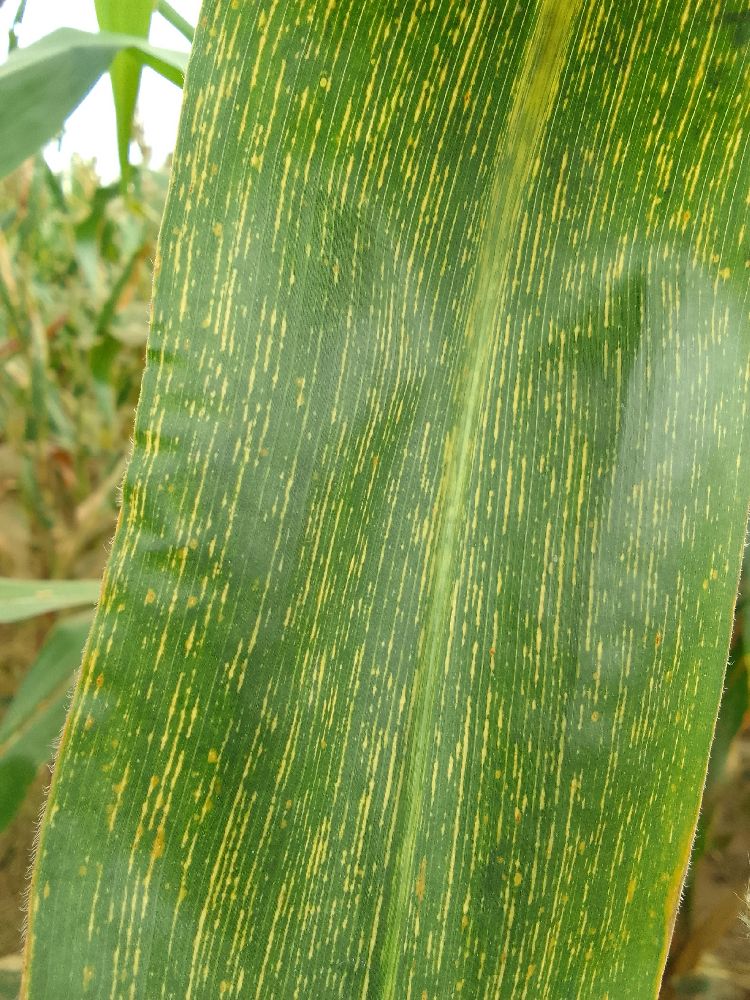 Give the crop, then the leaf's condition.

maize, maize streak virus
